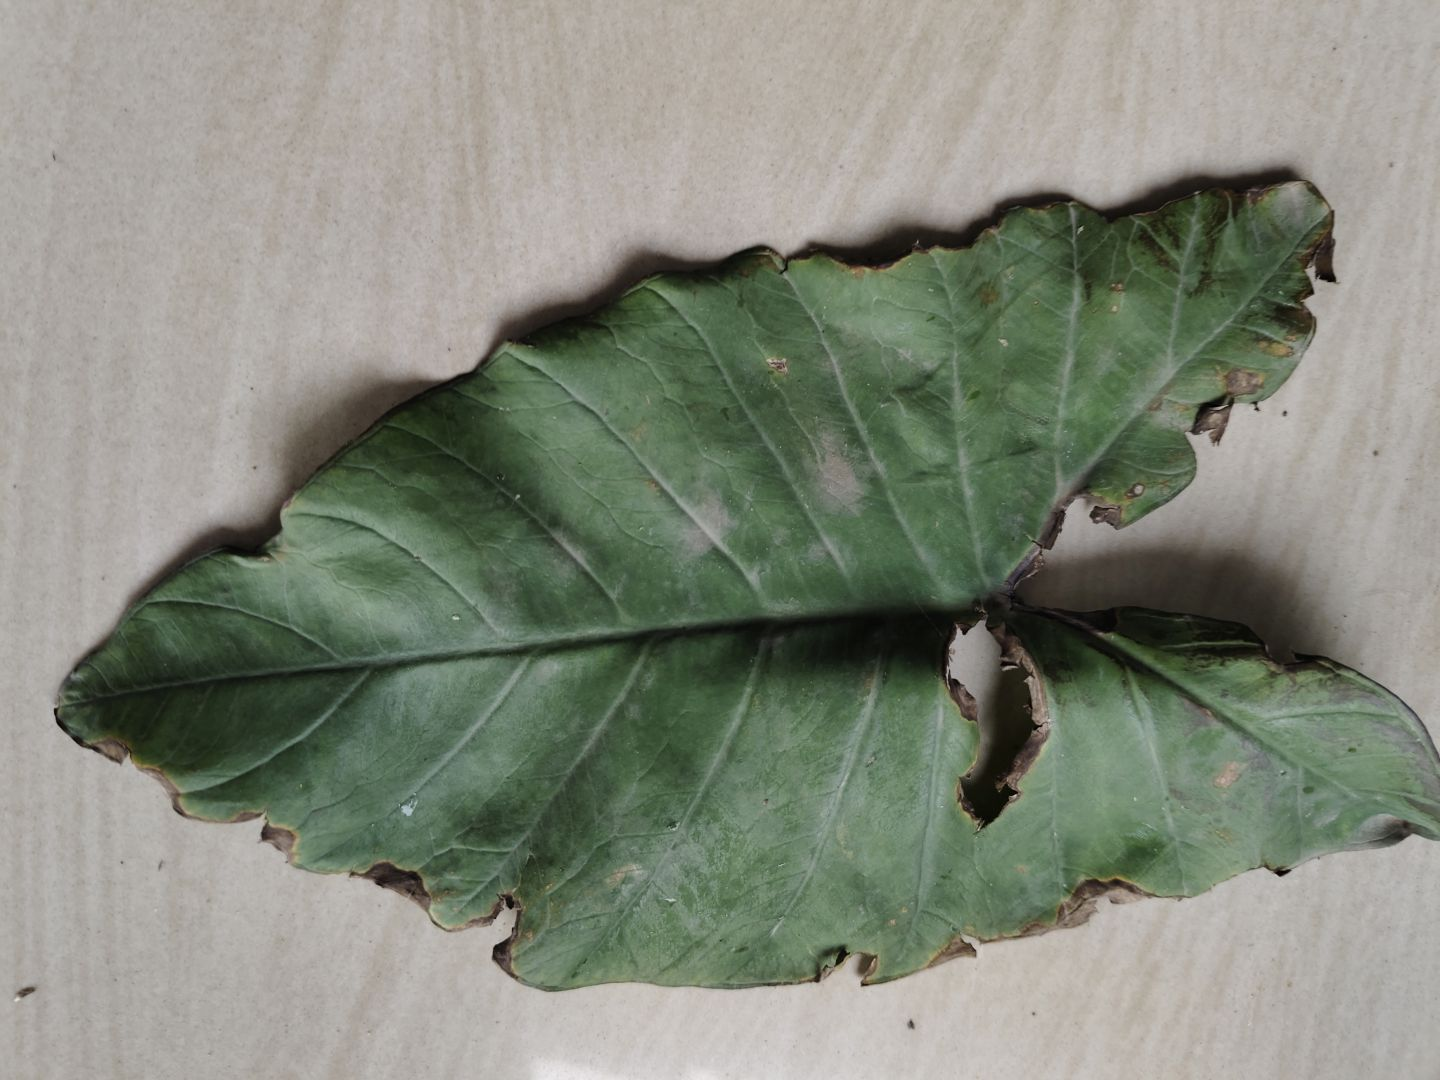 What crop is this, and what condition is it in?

taro, leaf blight
